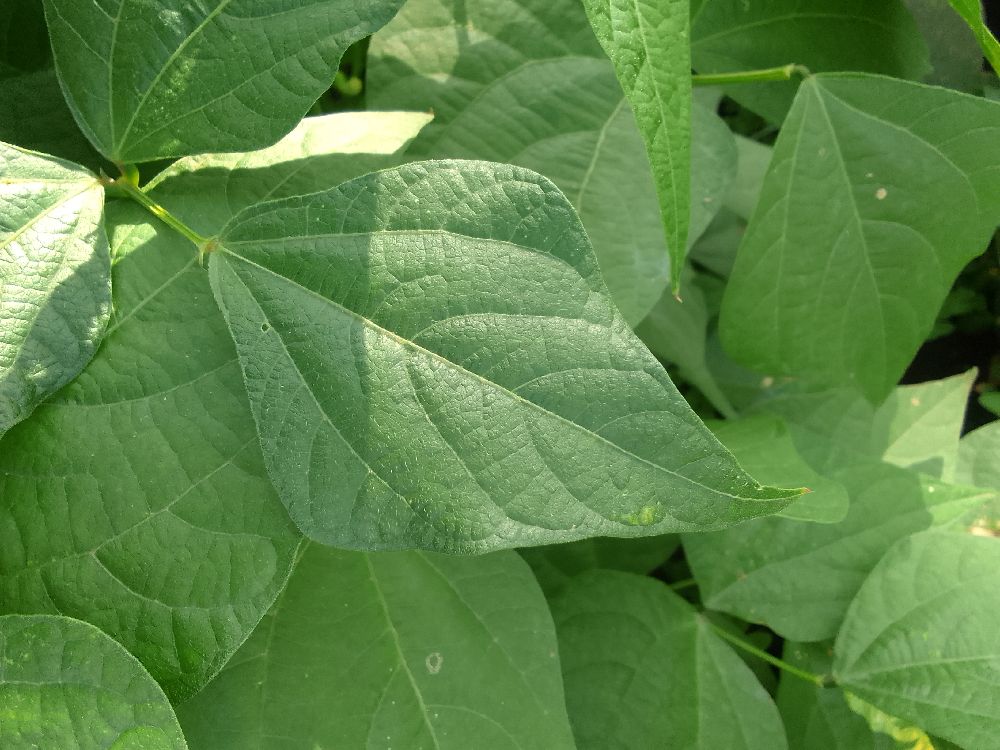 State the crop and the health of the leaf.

common bean, healthy
